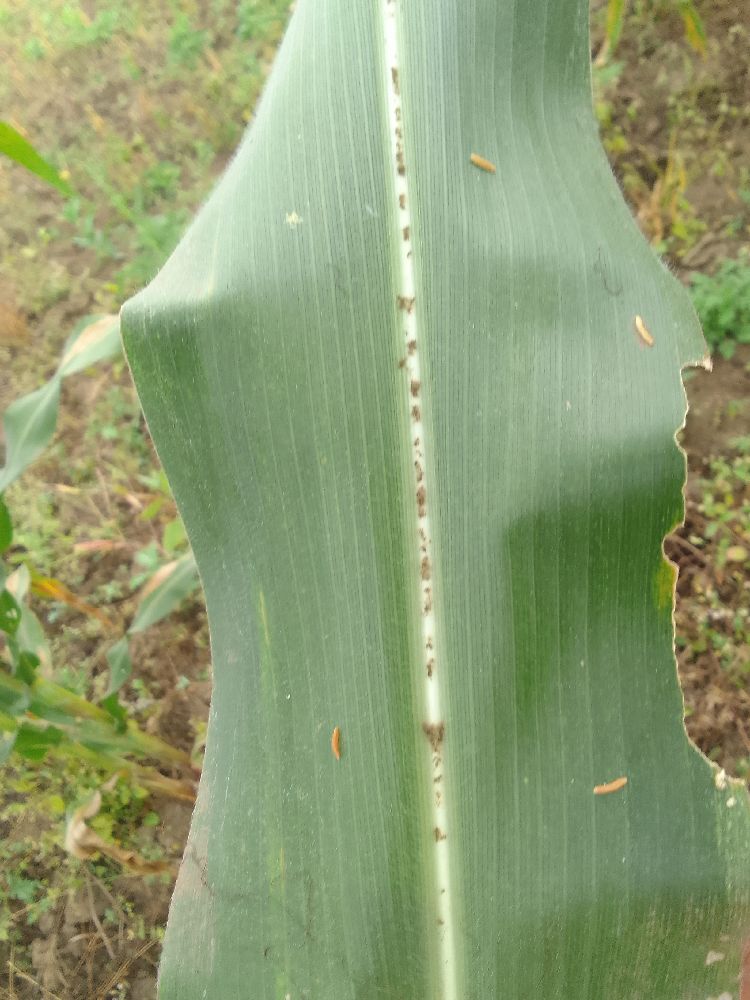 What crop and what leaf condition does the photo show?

maize, healthy
